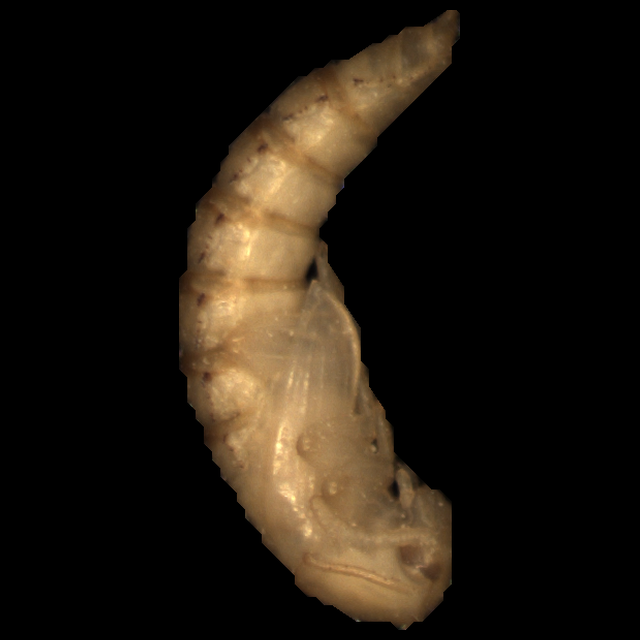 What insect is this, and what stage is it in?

mealworm pupa
